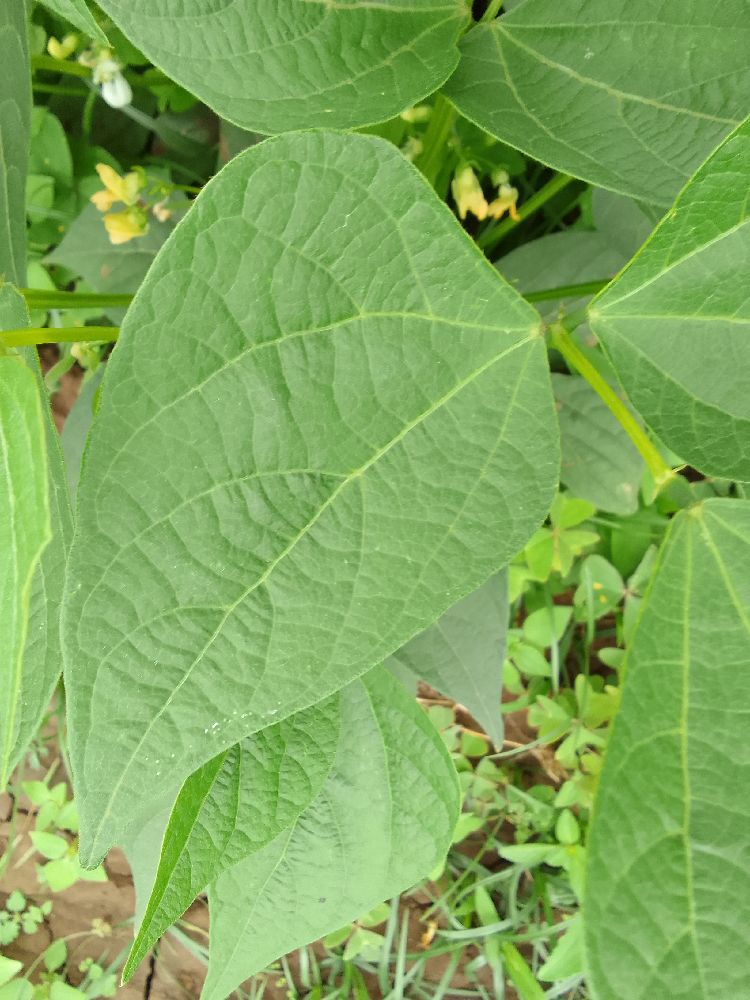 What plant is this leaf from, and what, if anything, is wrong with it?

common bean, healthy
